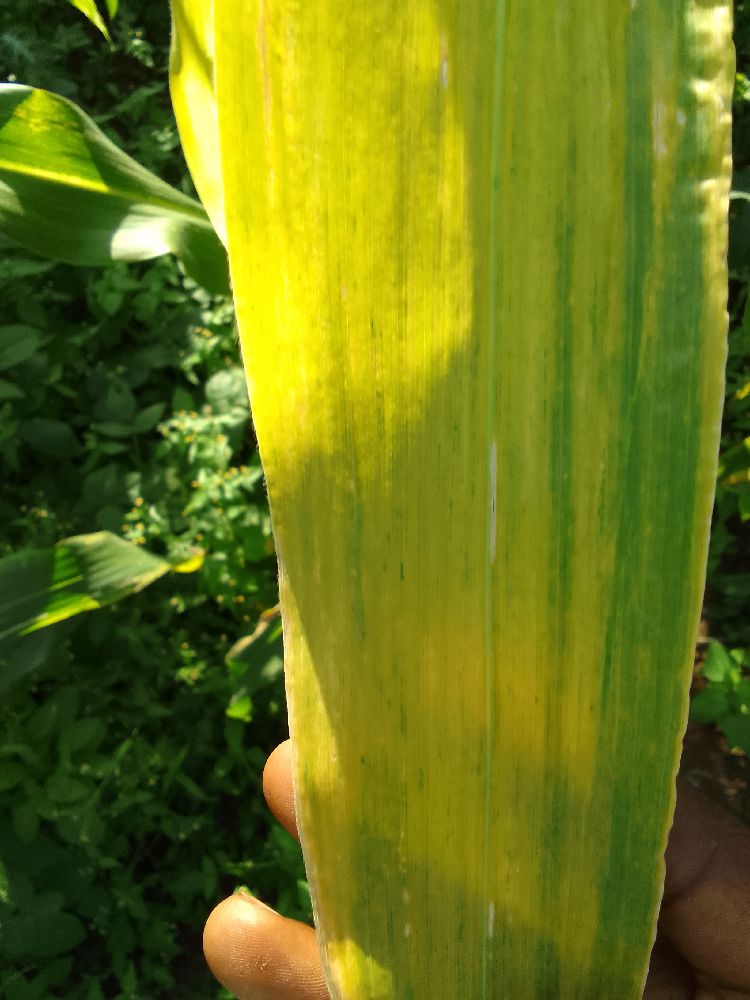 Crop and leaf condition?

maize, maize lethal necrosis
